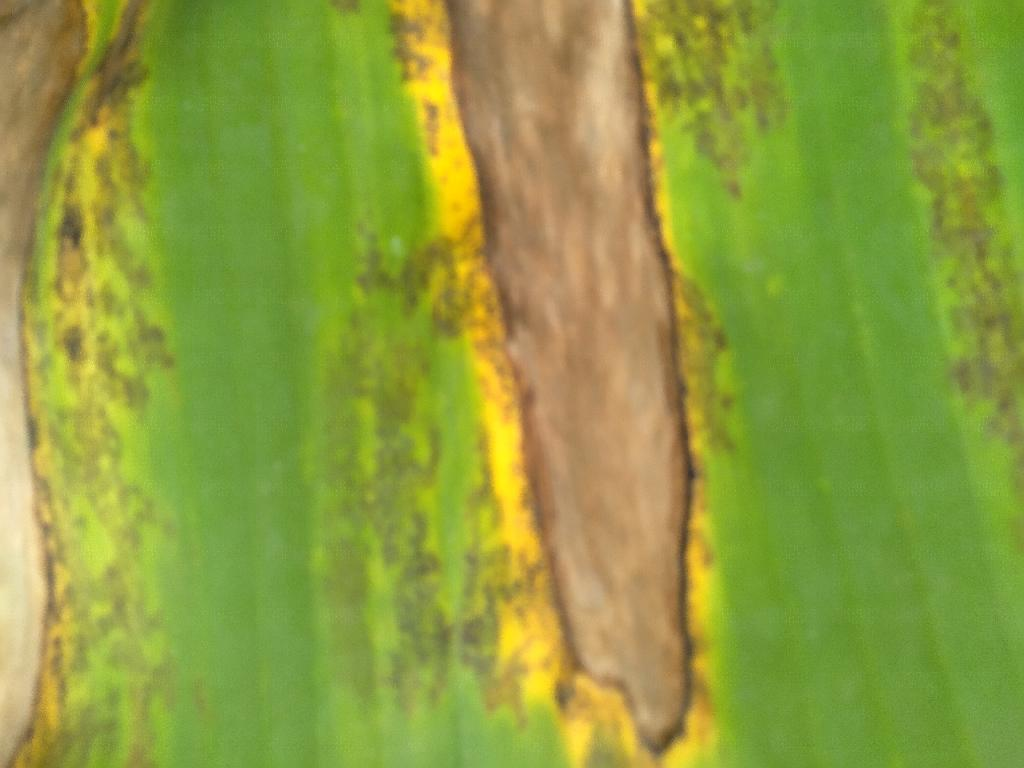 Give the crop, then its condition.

banana, black sigatoka
